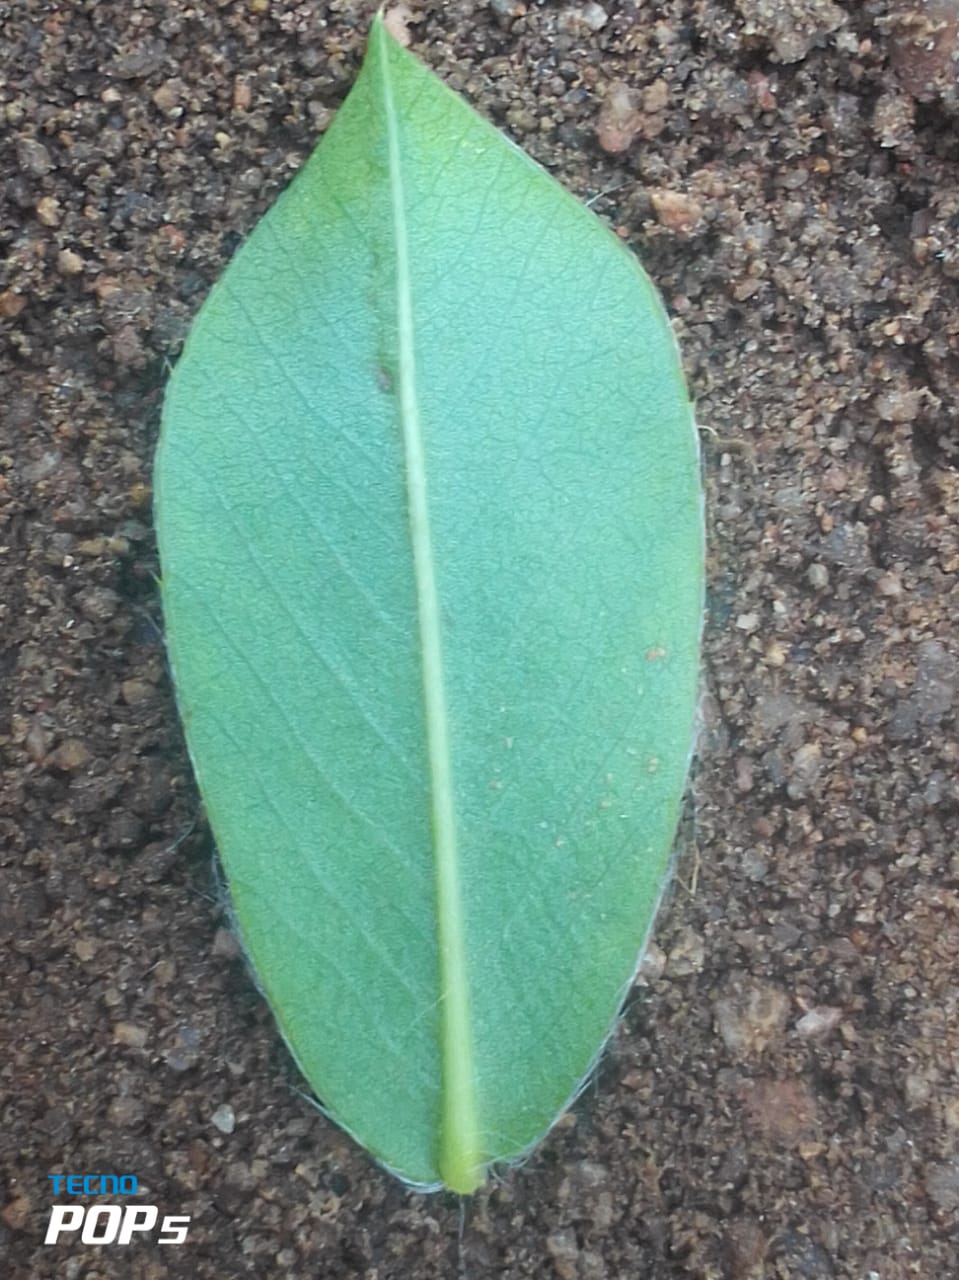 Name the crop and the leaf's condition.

peanut, healthy leaves
